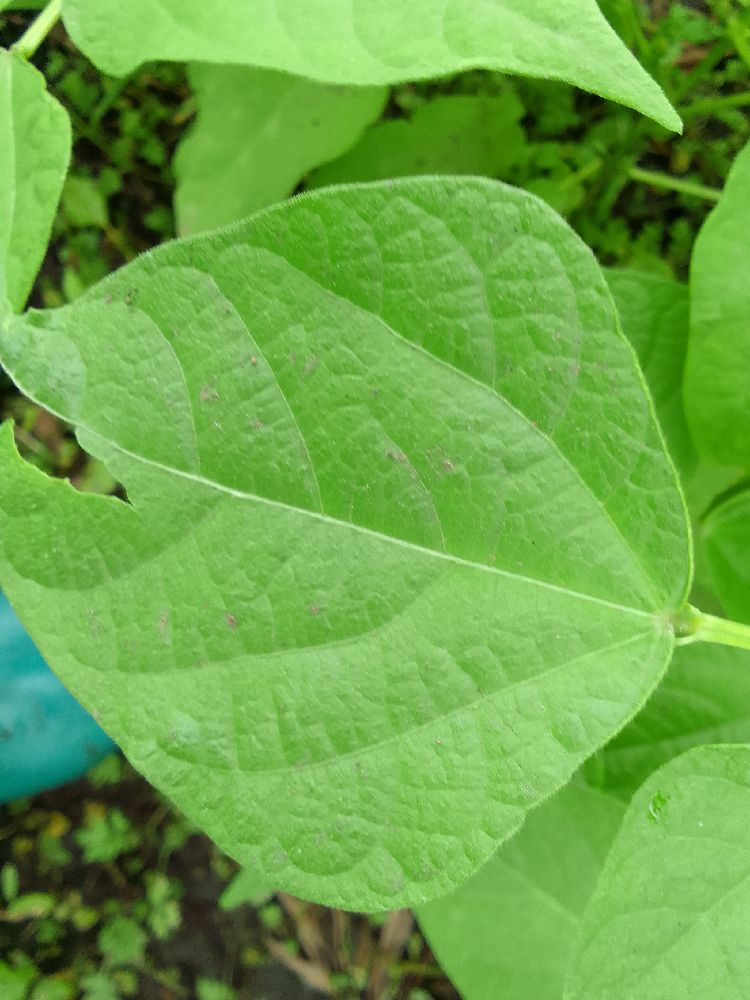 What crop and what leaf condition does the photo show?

common bean, healthy
